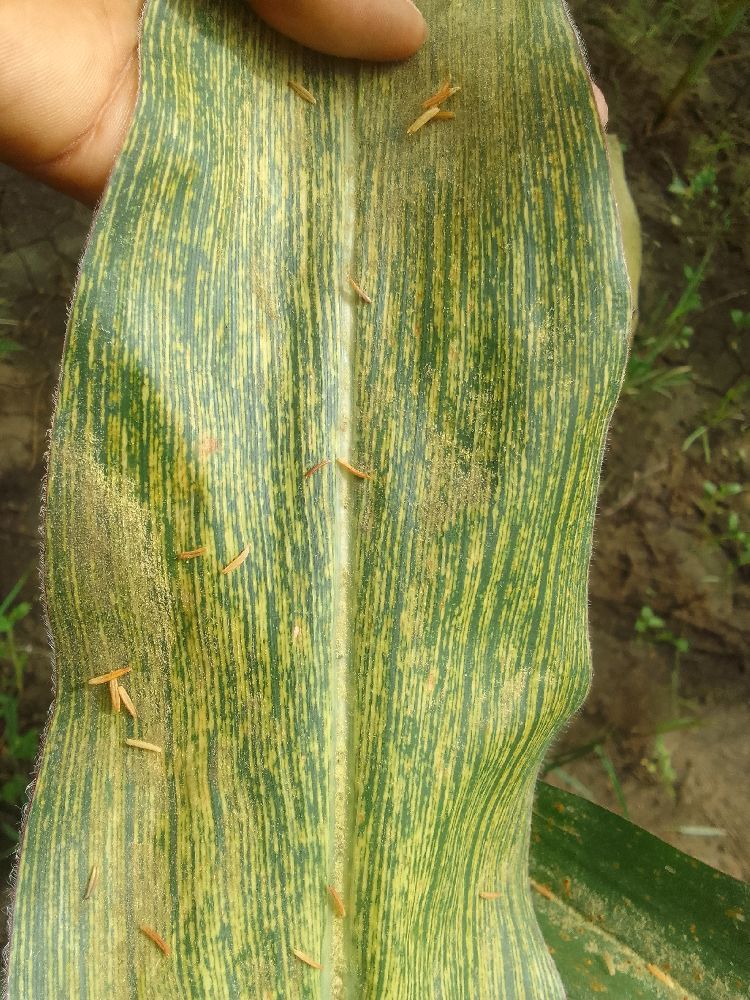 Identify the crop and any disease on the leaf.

maize, maize streak virus
